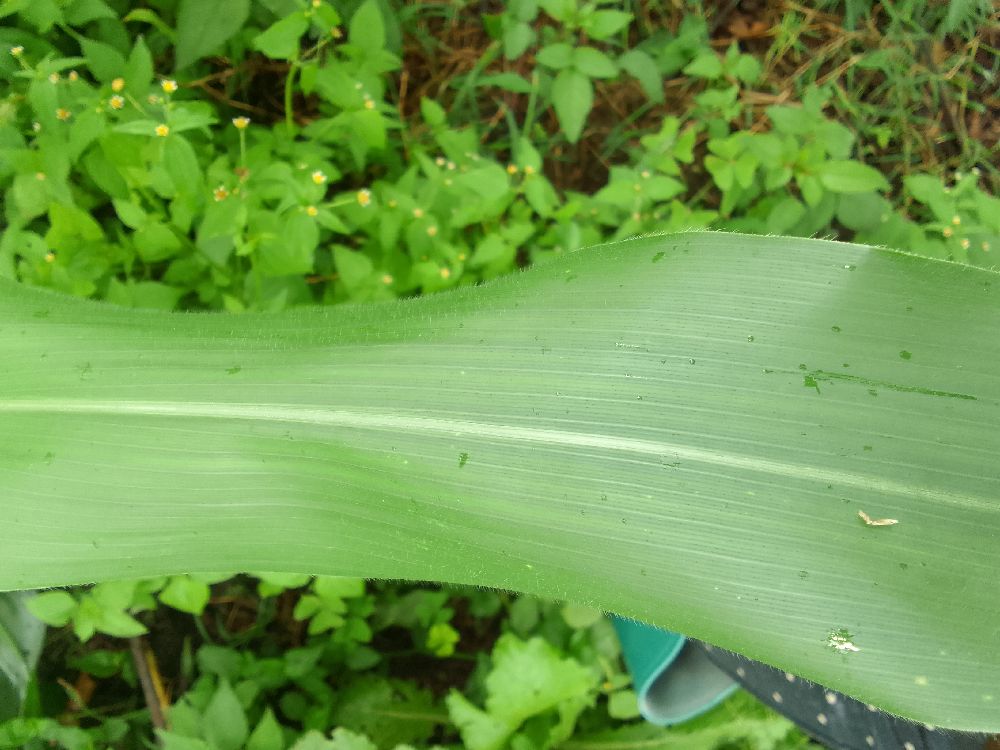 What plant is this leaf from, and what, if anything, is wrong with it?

maize, healthy
